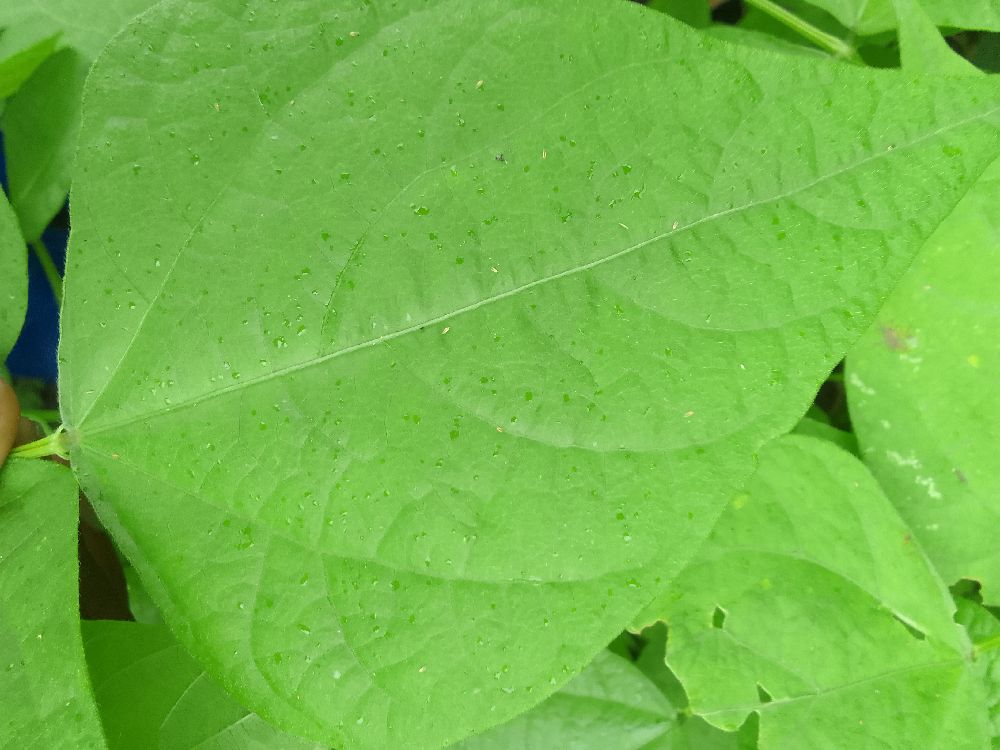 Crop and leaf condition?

common bean, healthy
